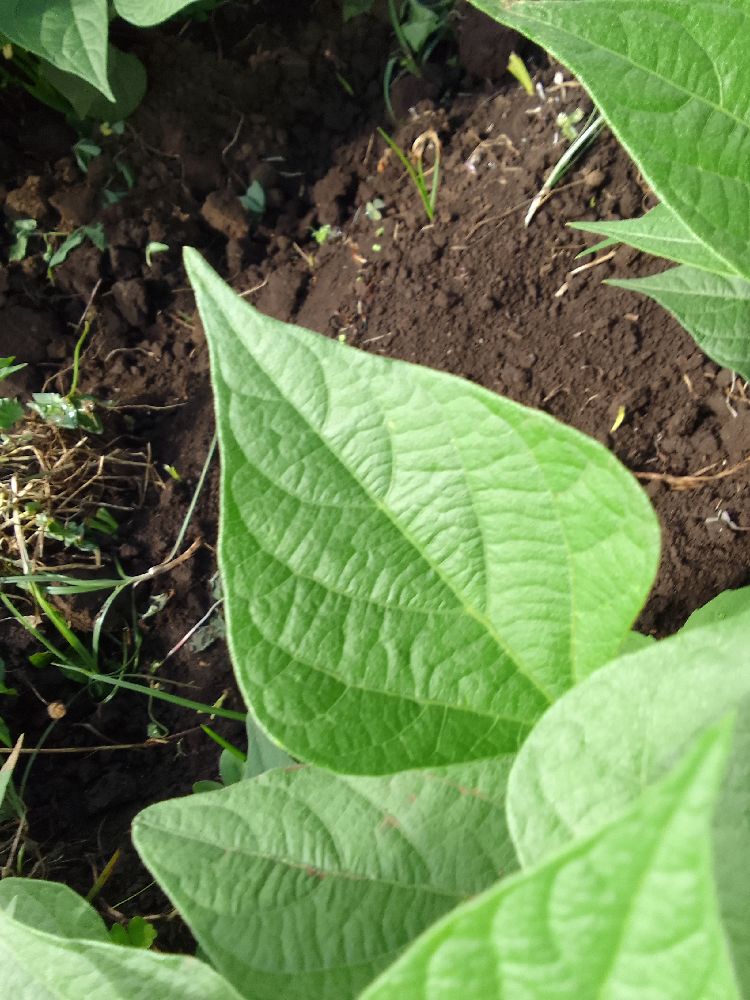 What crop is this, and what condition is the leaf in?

common bean, healthy
